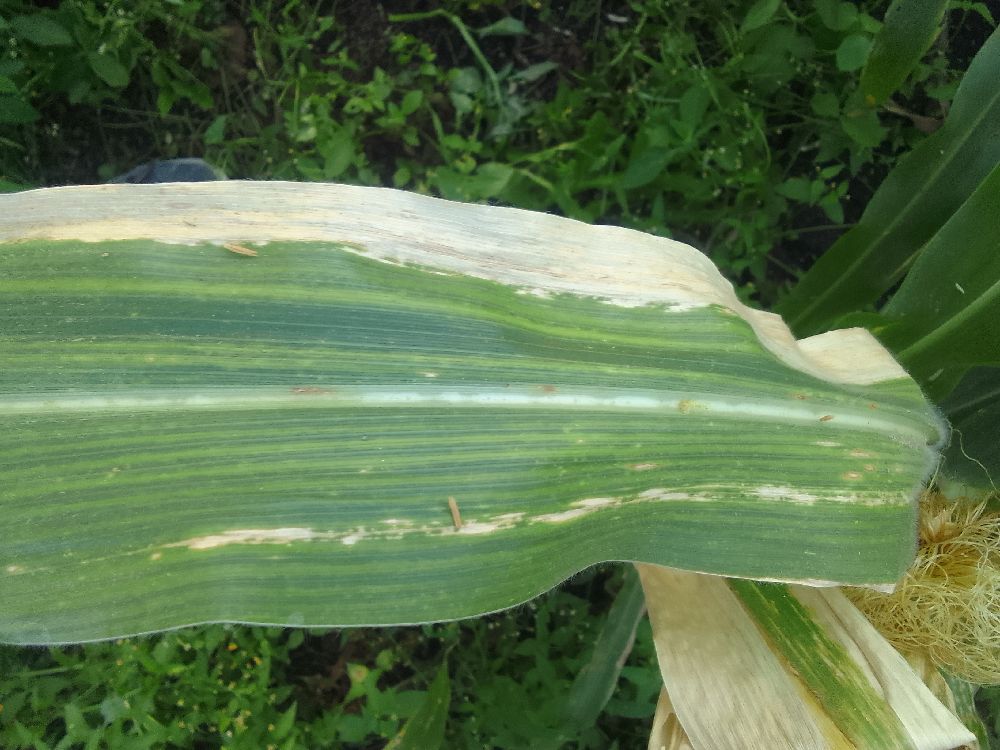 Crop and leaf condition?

maize, maize lethal necrosis
